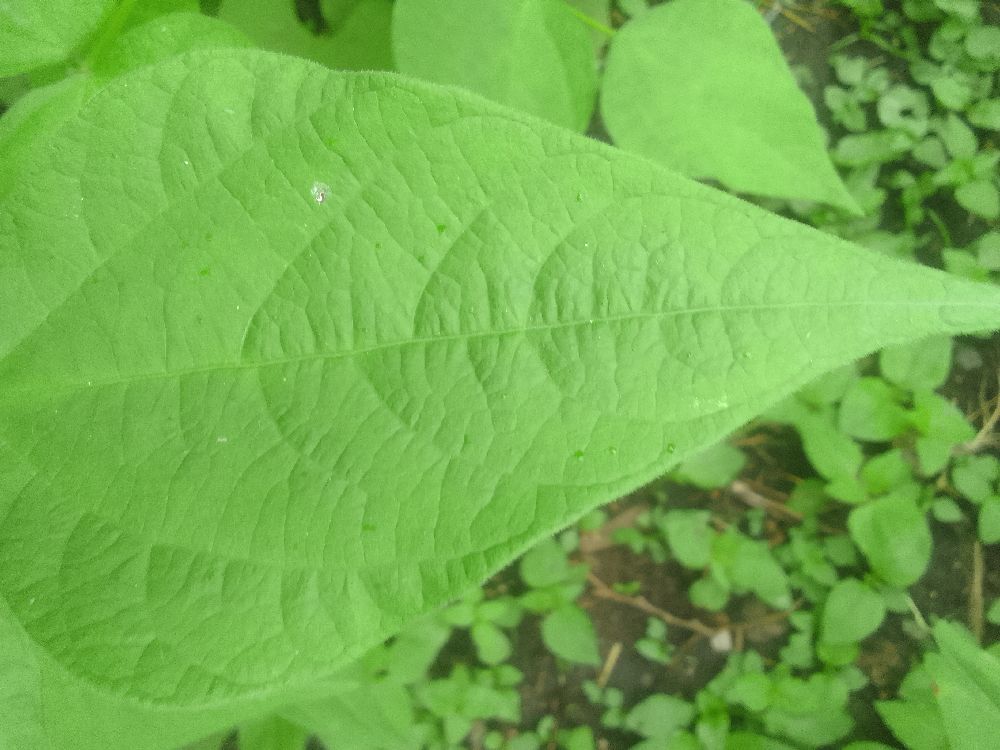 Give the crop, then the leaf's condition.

common bean, healthy
